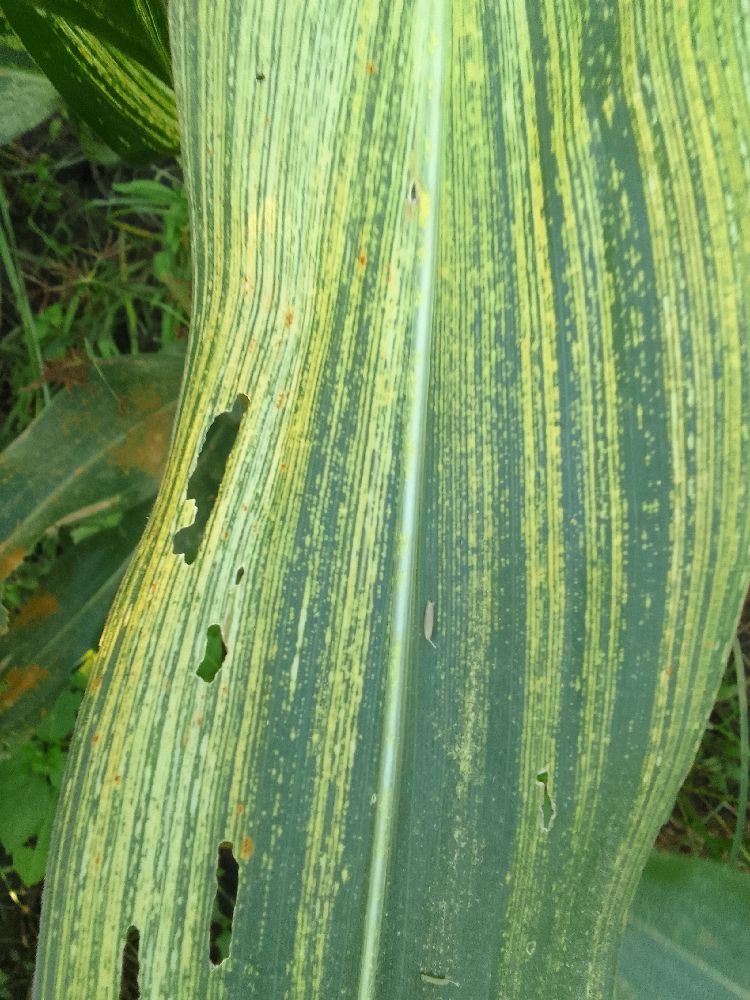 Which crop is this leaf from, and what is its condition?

maize, maize streak virus
